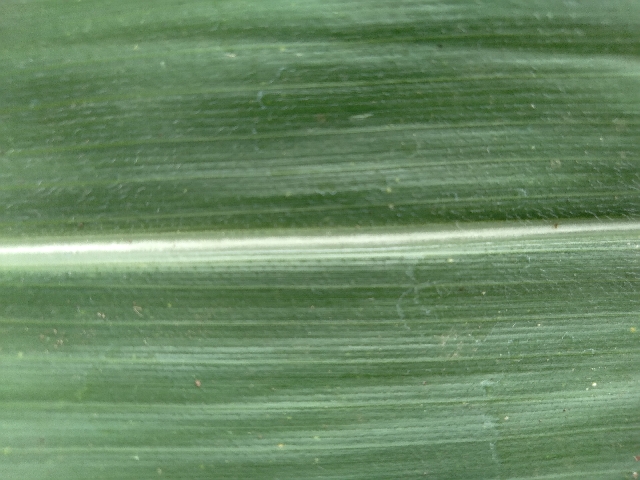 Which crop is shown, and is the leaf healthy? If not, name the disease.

maize, healthy
